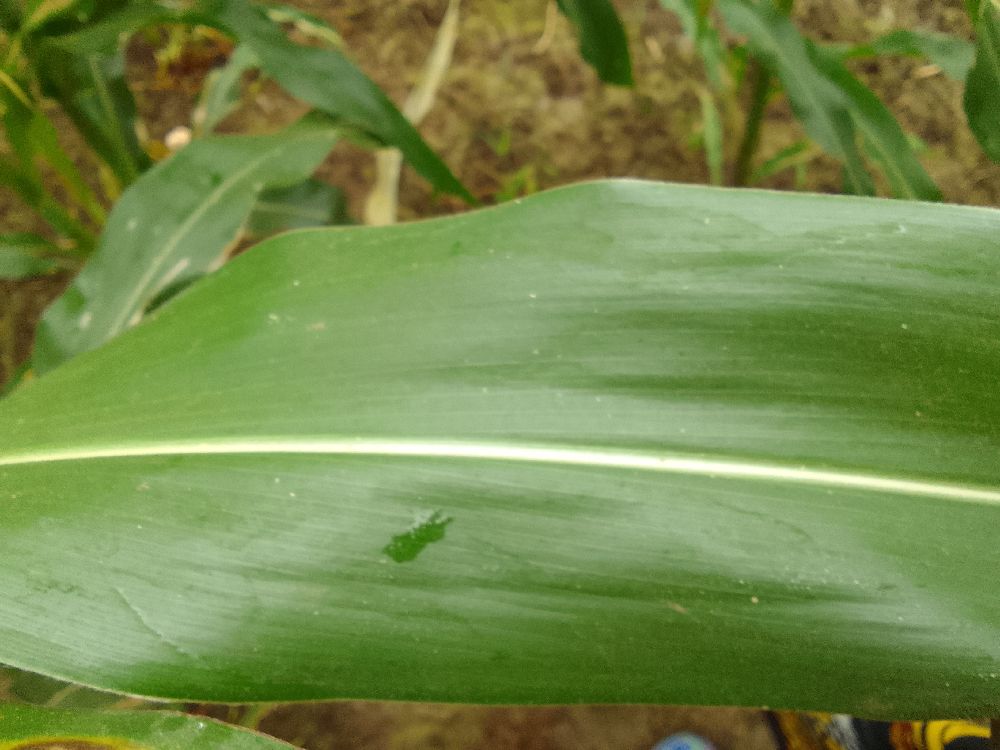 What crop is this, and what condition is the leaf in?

maize, healthy
